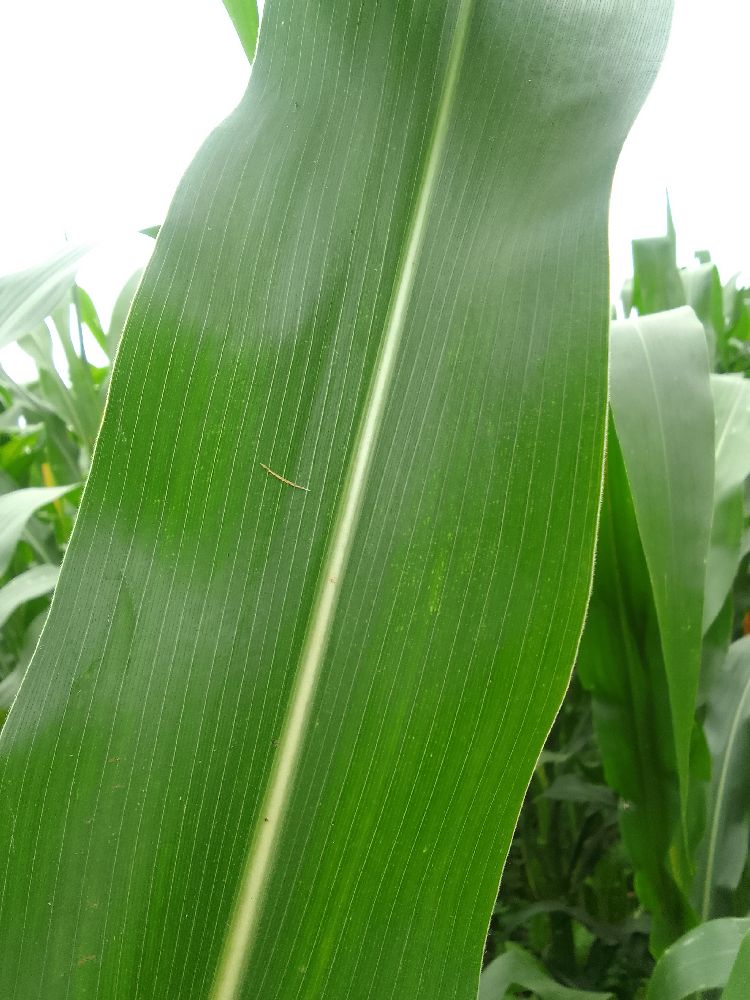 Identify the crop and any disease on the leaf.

maize, healthy
